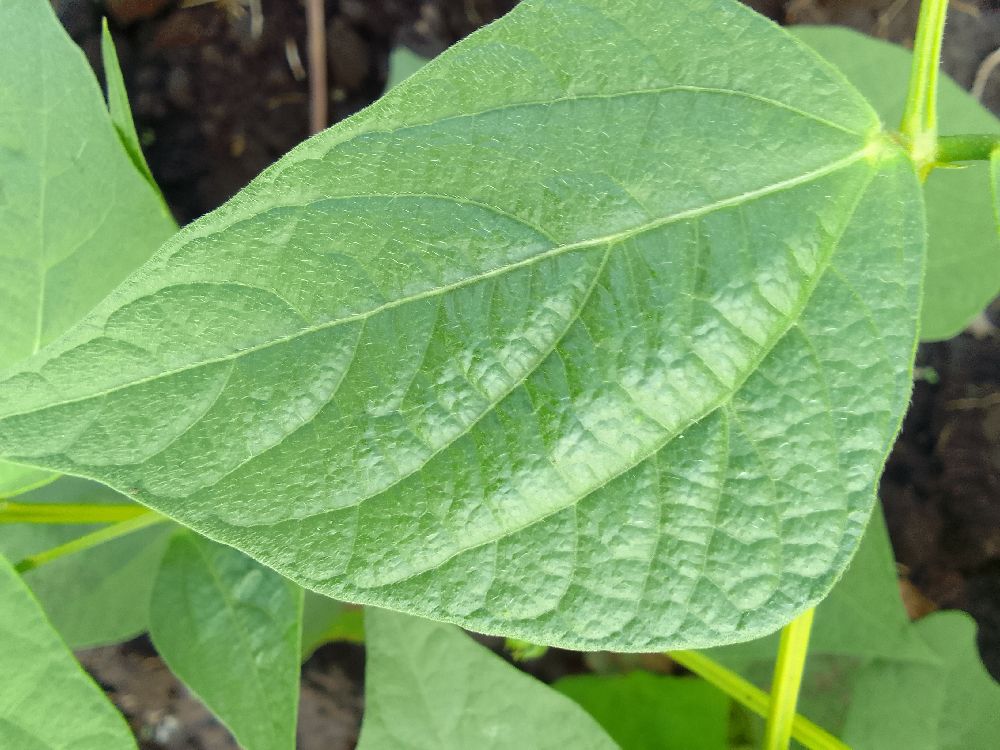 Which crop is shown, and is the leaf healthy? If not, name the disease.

common bean, healthy
